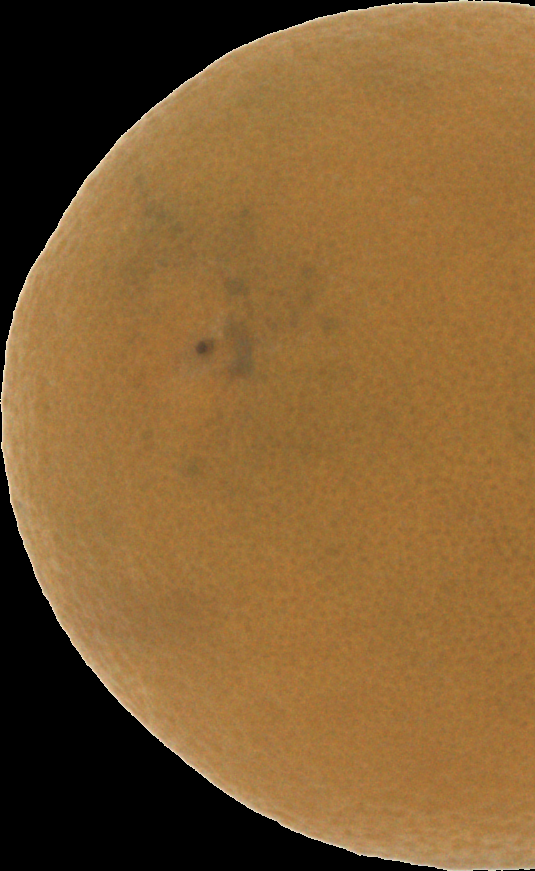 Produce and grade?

orange, bad
